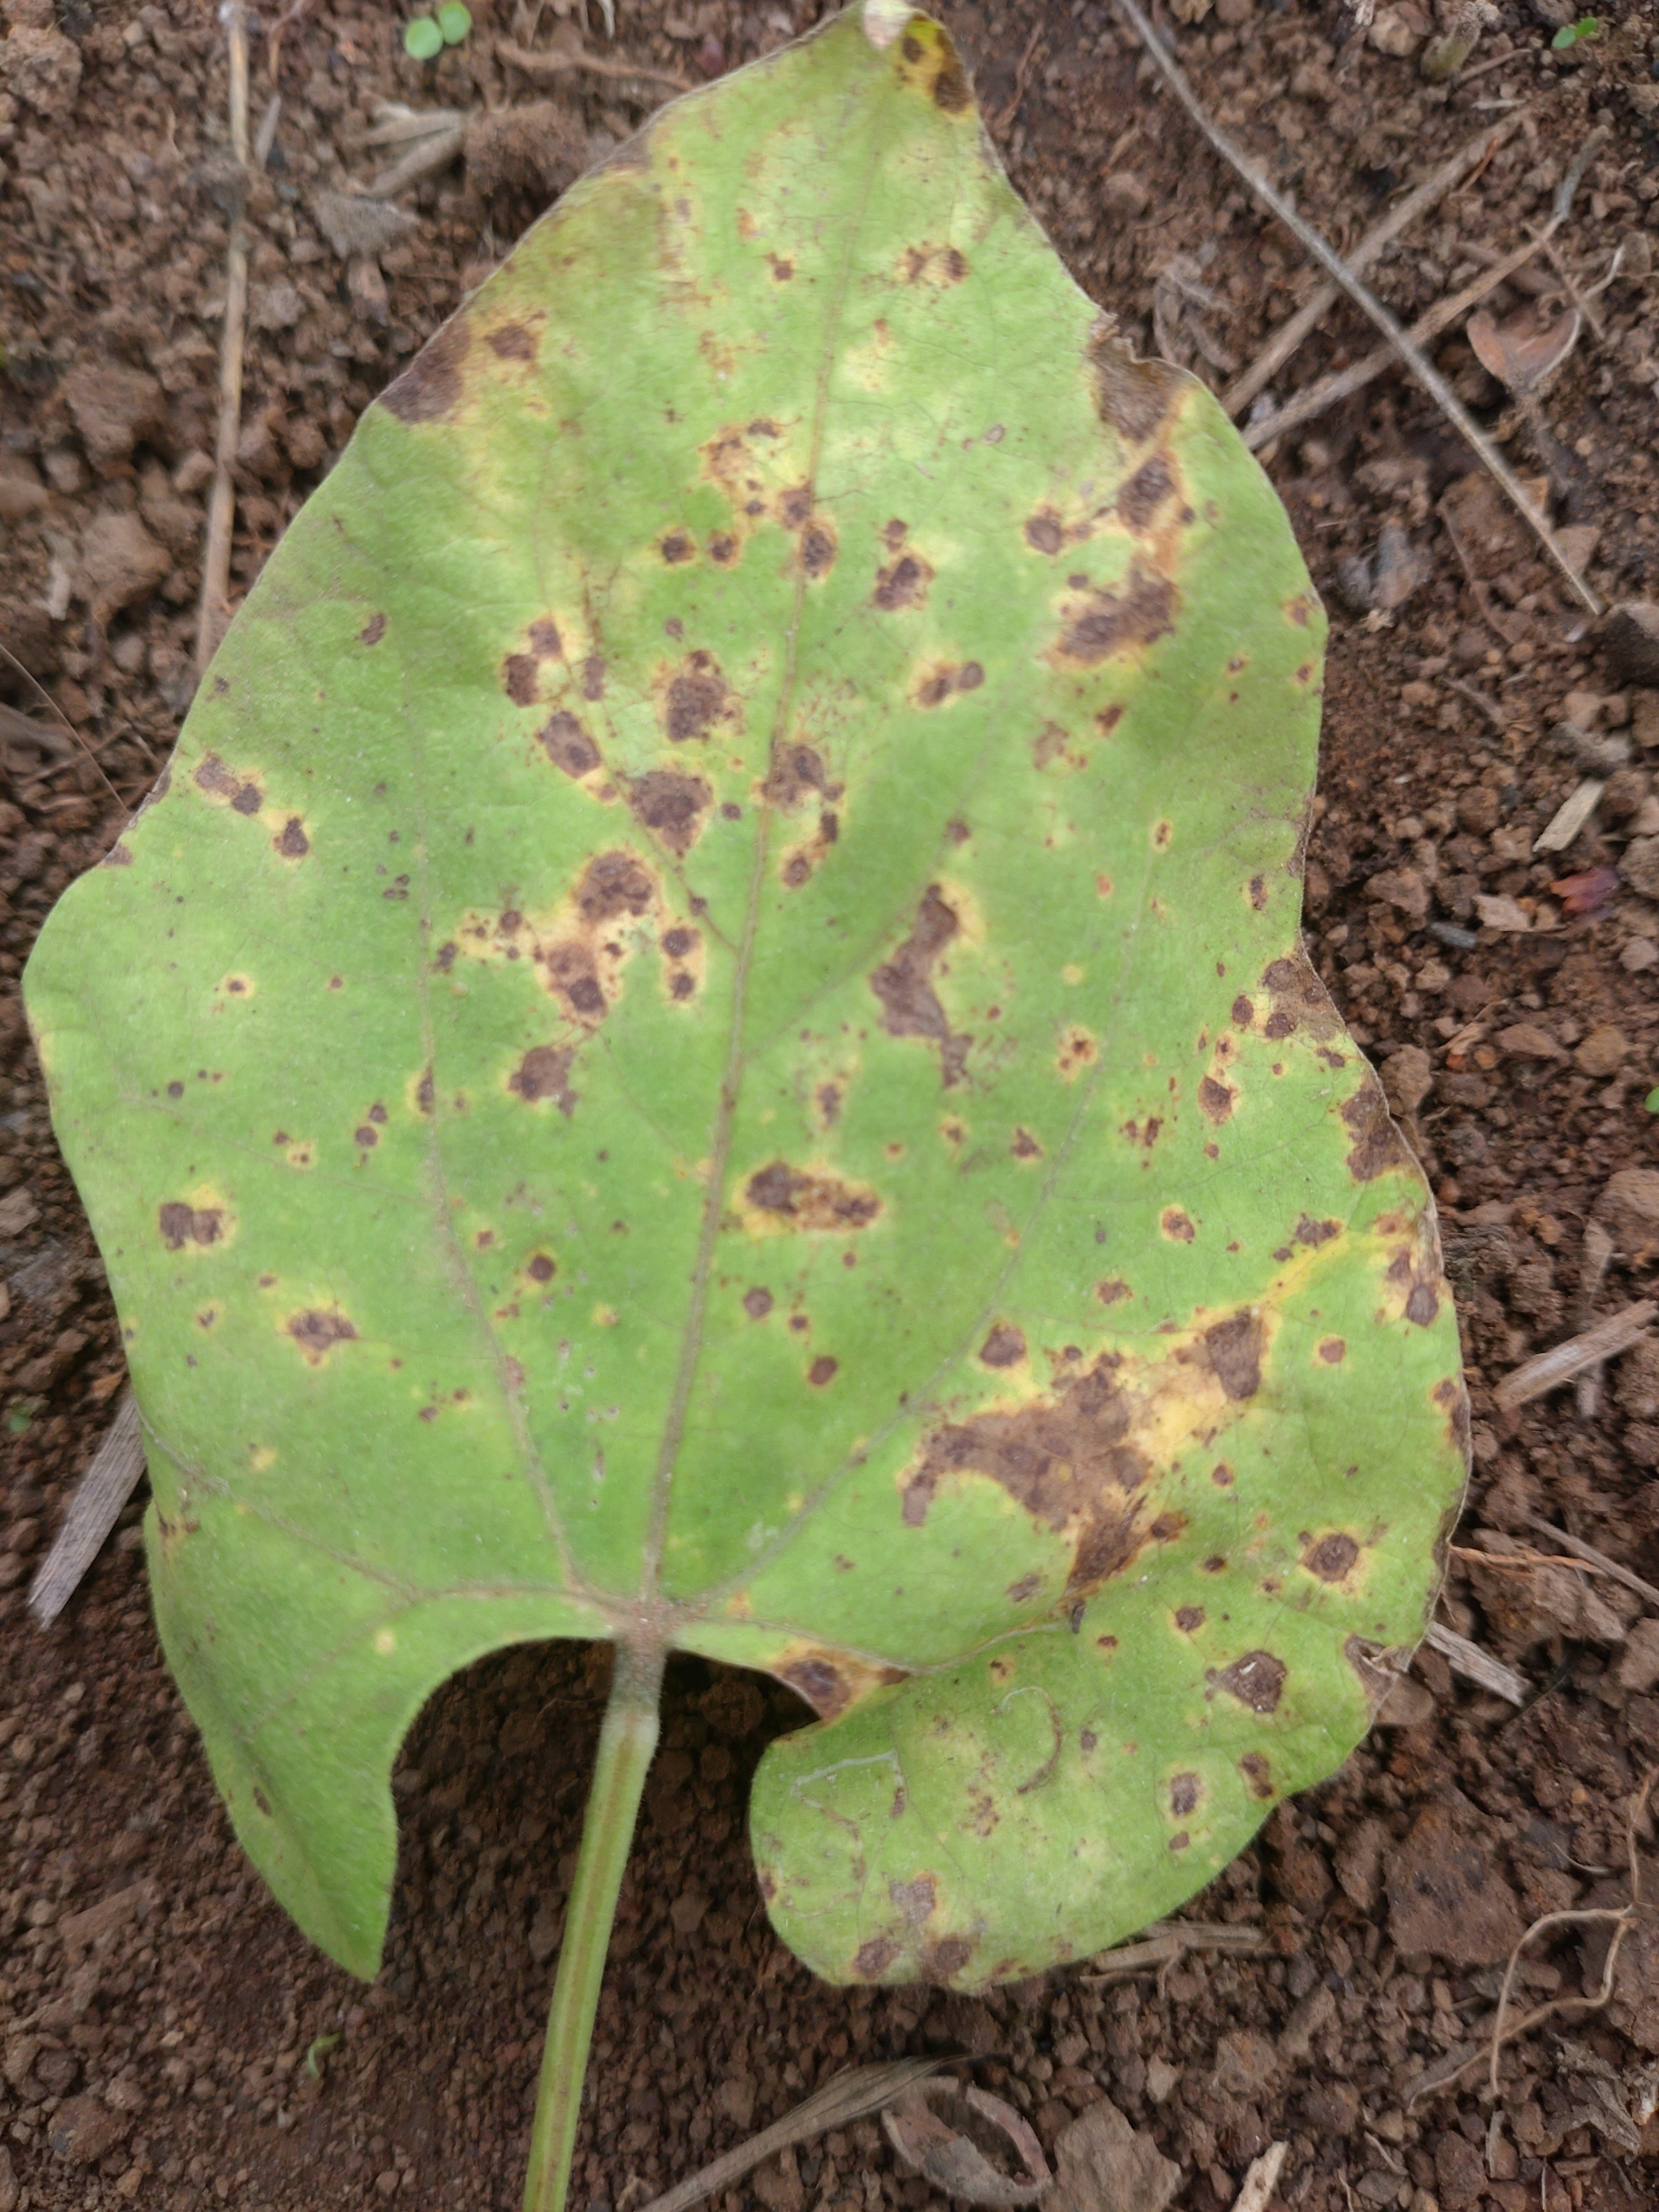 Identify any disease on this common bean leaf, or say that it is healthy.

rust
